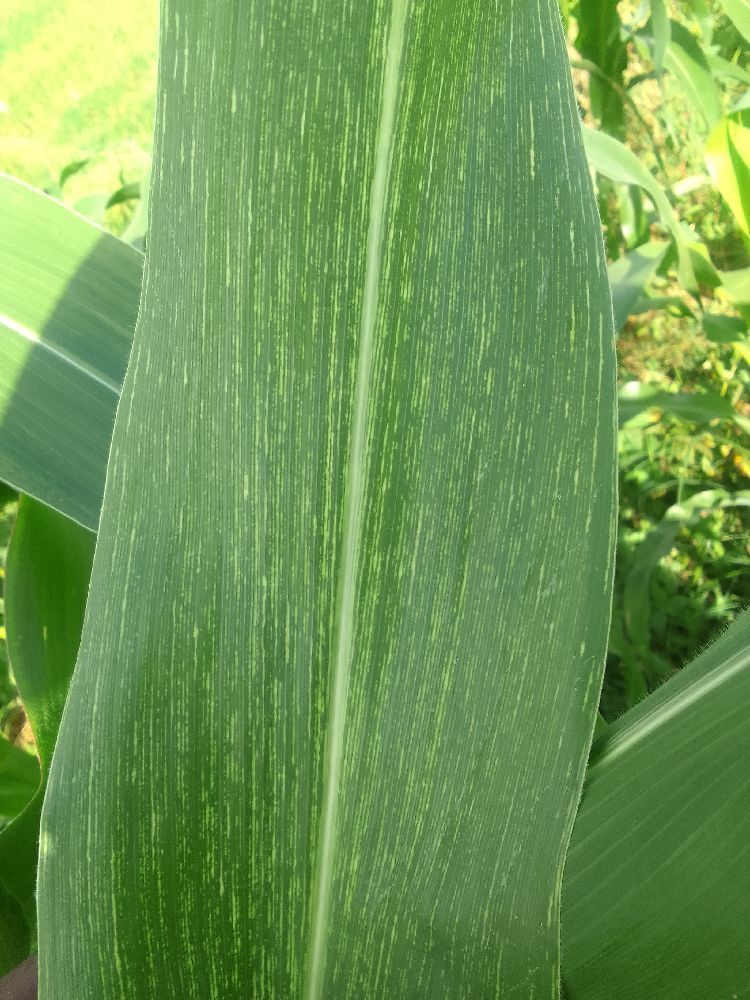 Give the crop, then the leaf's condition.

maize, maize streak virus
